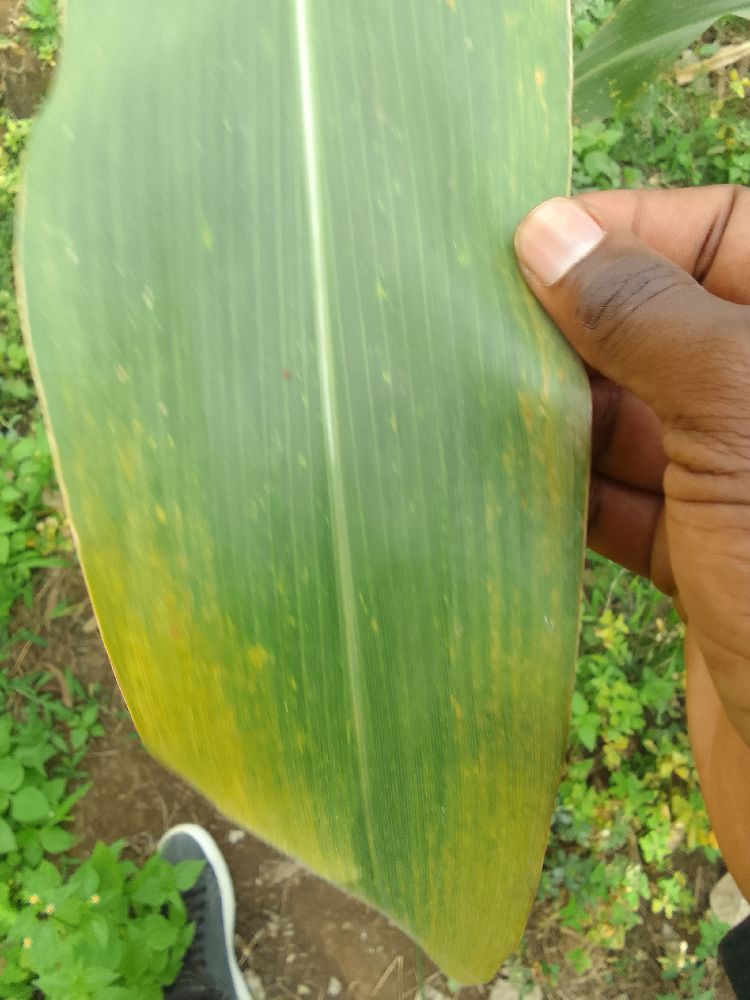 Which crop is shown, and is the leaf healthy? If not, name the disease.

maize, maize lethal necrosis
